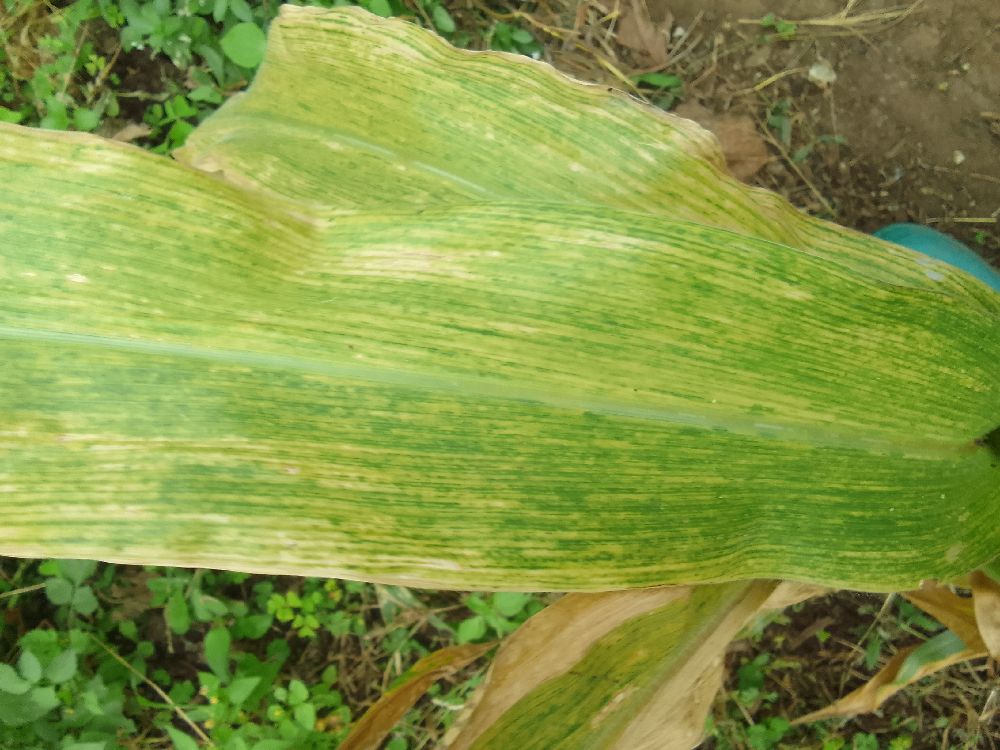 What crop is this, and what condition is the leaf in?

maize, maize lethal necrosis
